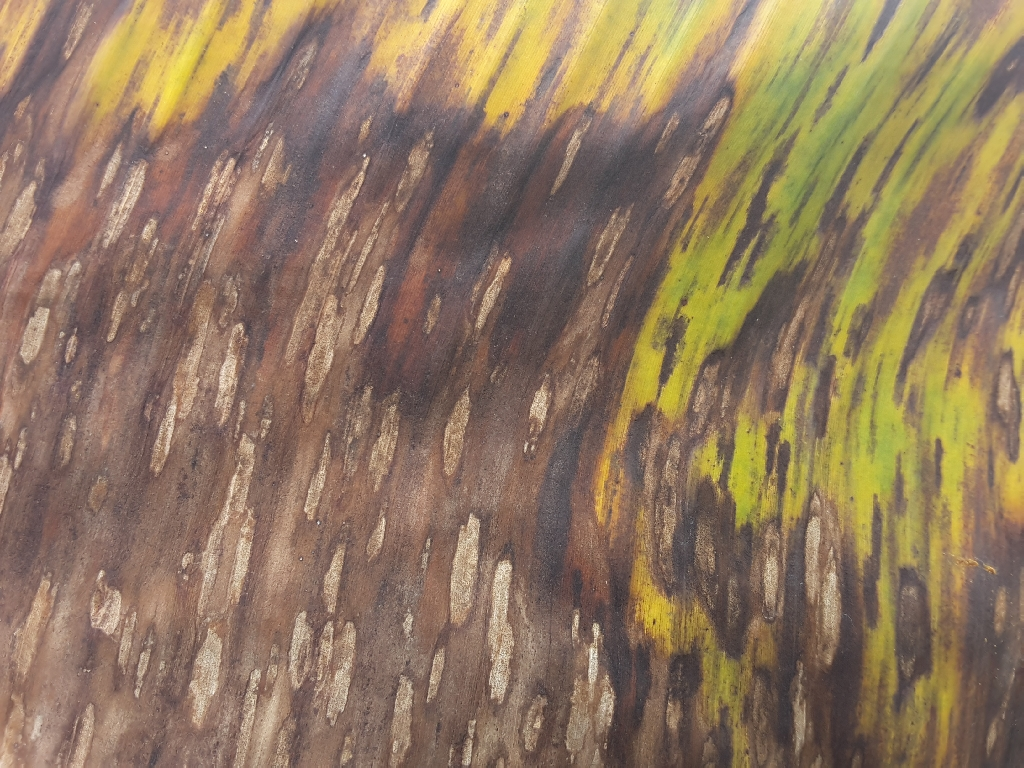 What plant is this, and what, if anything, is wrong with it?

banana, black sigatoka
